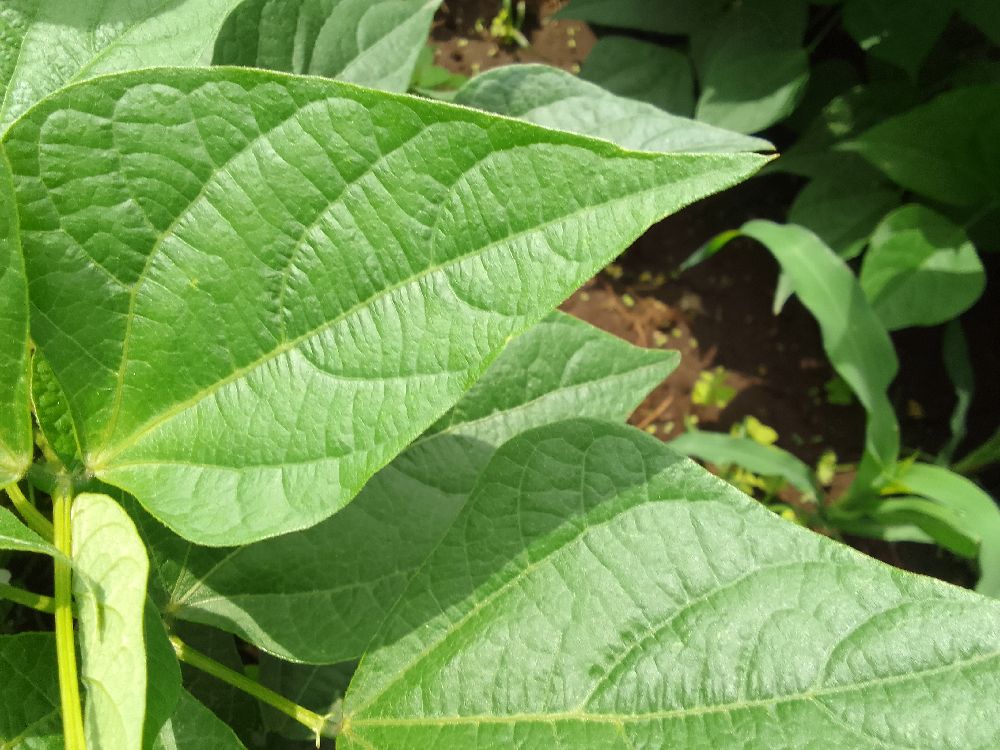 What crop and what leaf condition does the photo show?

common bean, healthy
